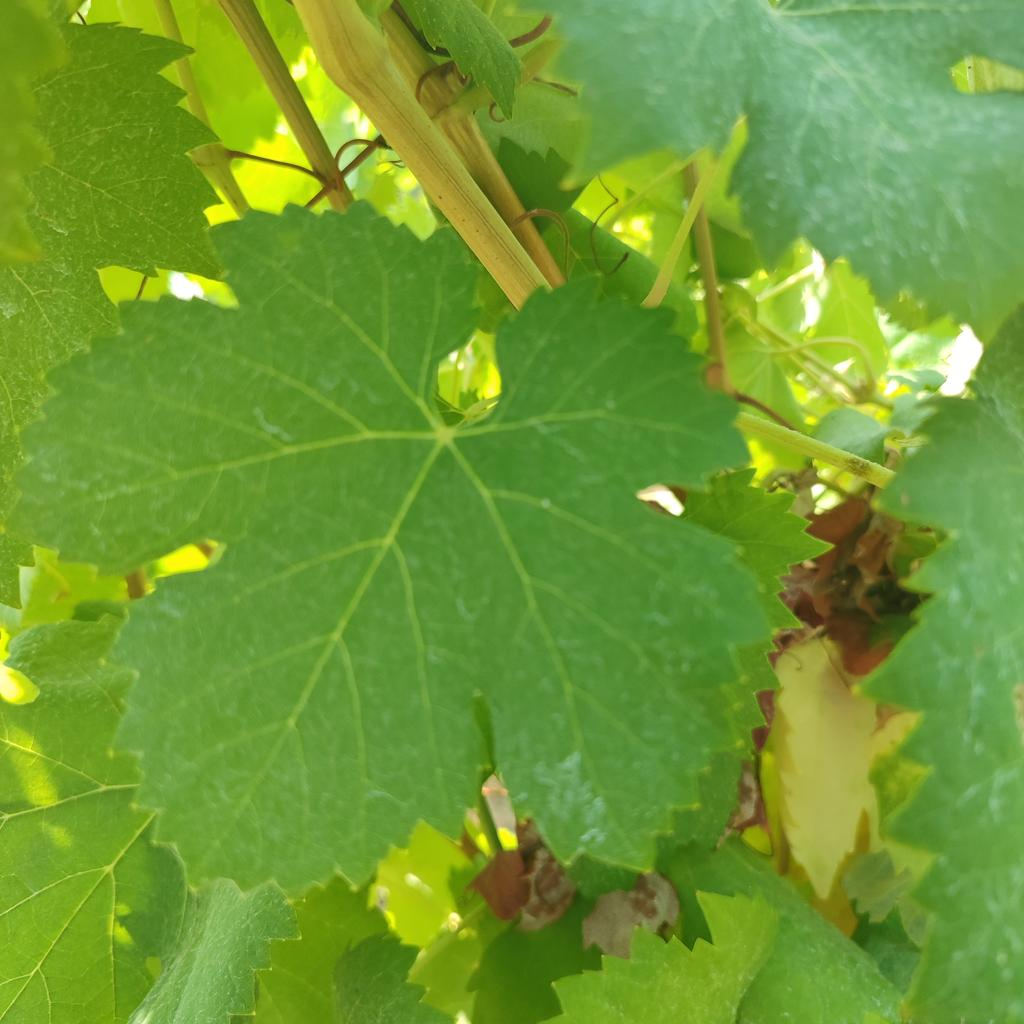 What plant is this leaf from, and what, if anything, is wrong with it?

grapevine, healthy
